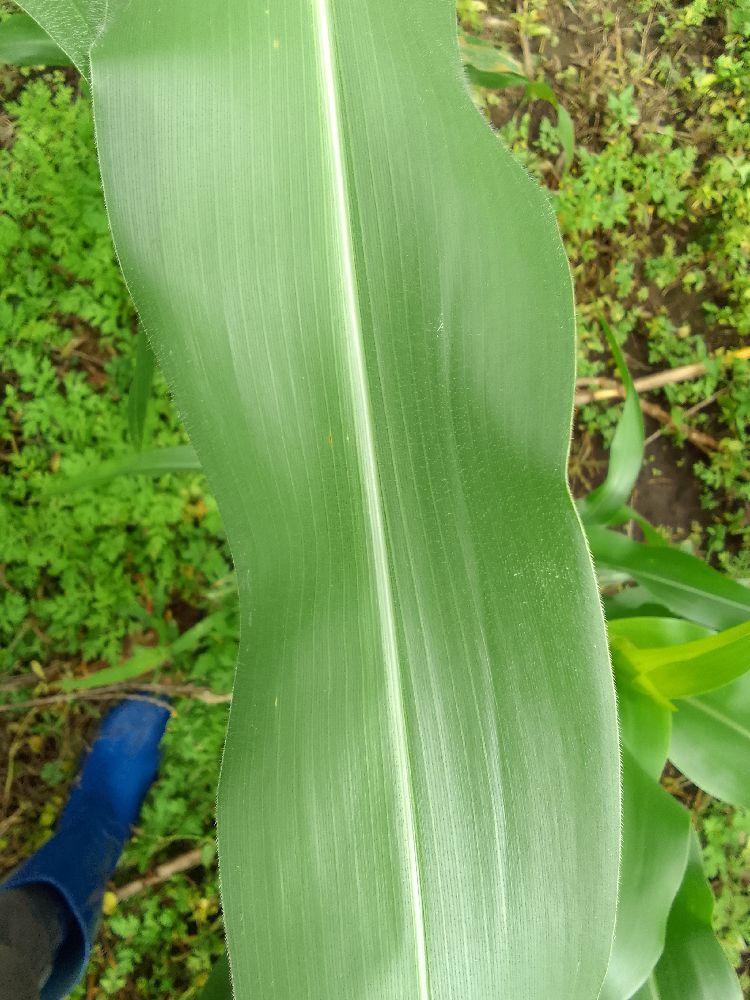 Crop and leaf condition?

maize, healthy
